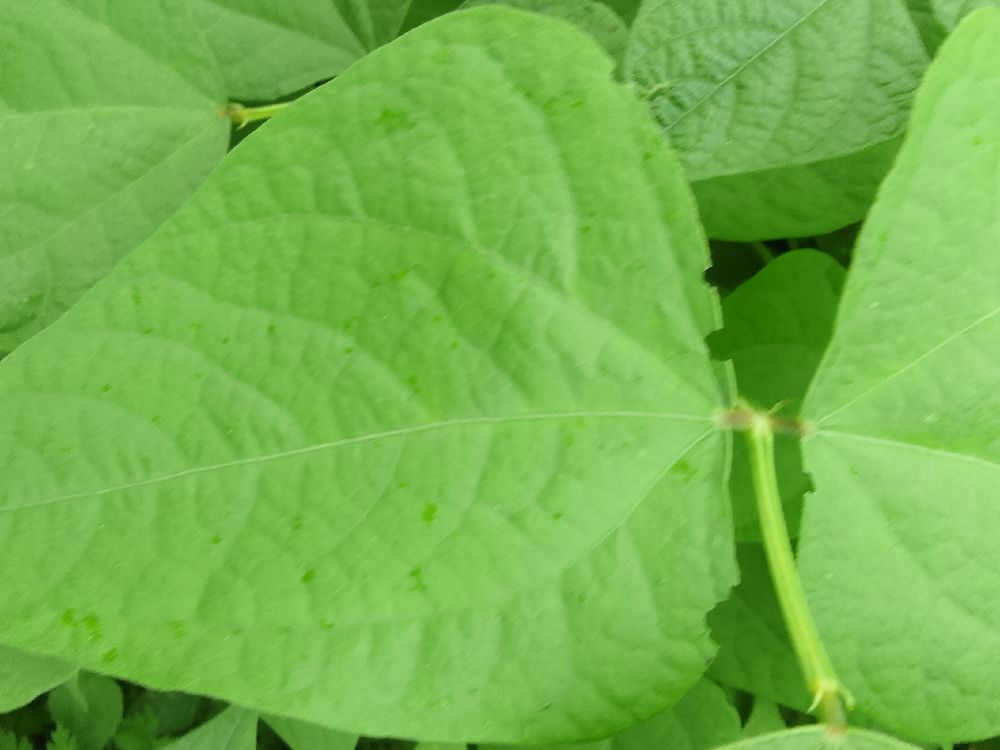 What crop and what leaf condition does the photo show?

common bean, healthy
